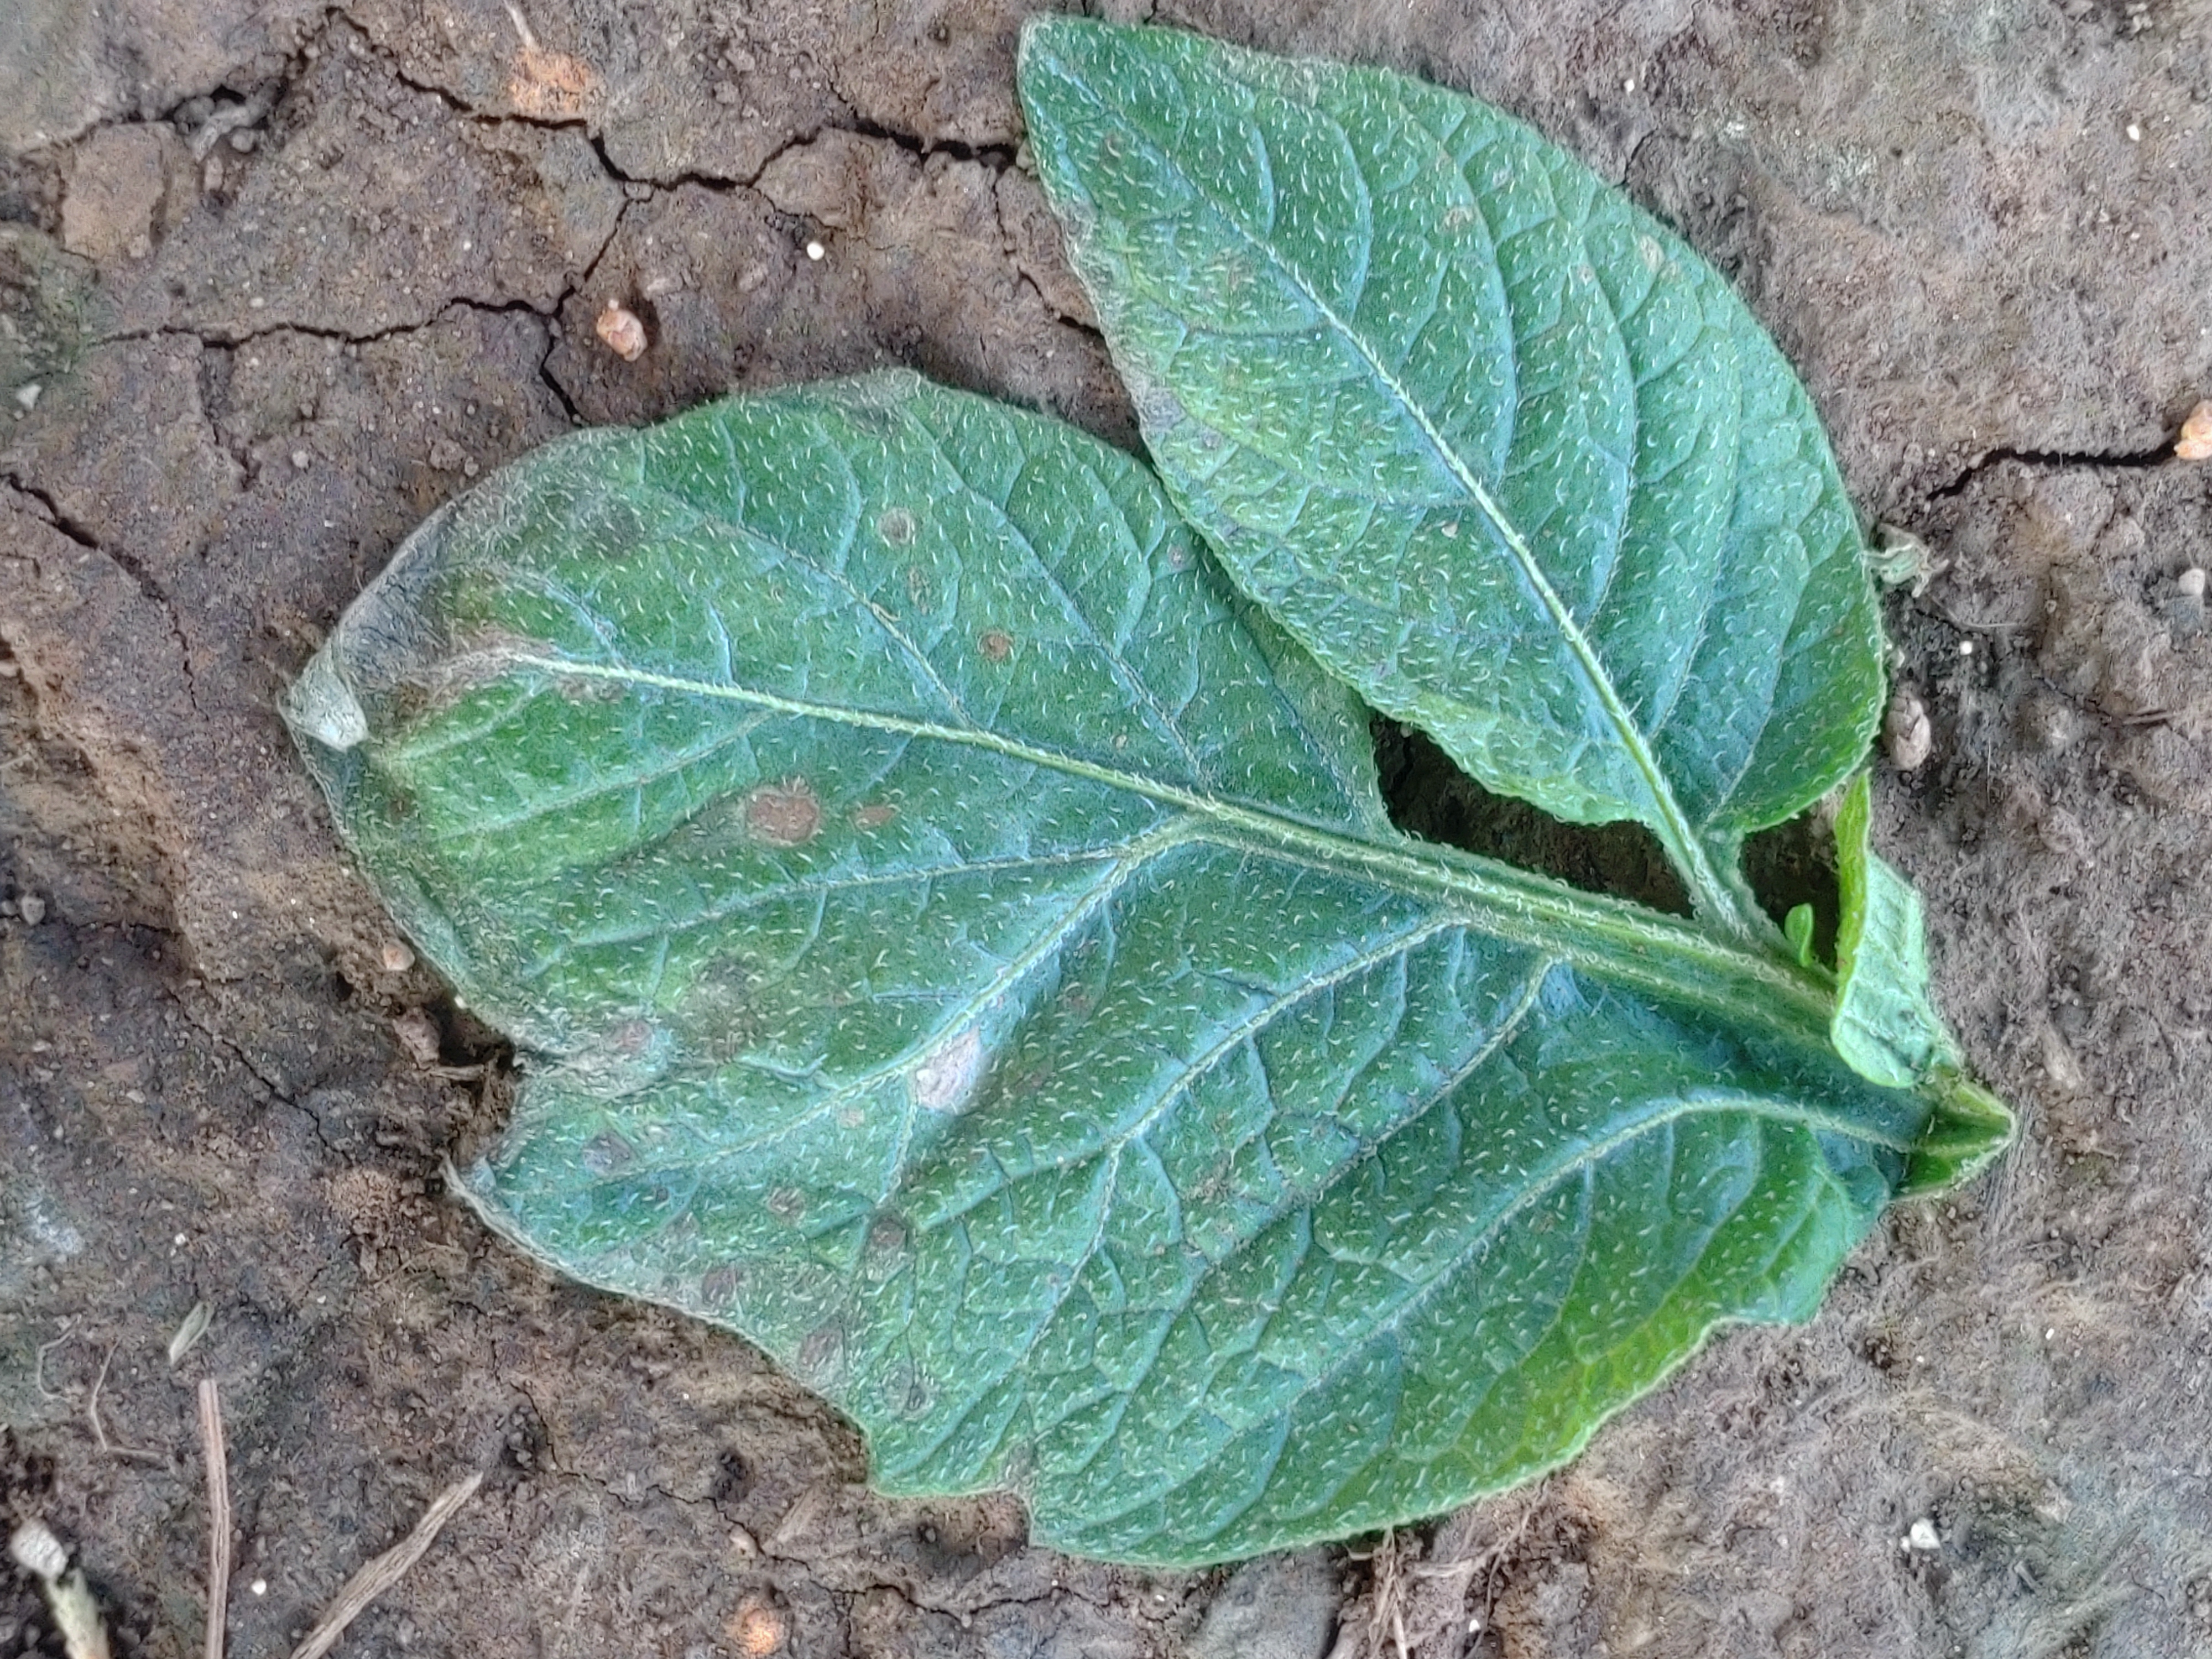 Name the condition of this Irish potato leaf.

early blight
